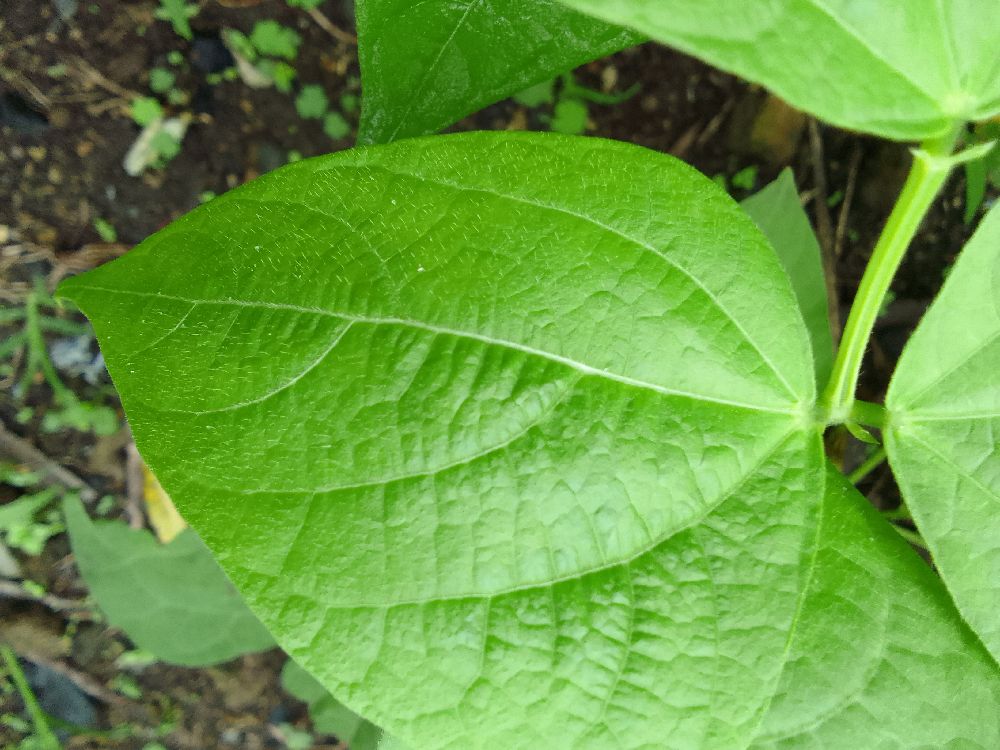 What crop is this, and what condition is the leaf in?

common bean, healthy
